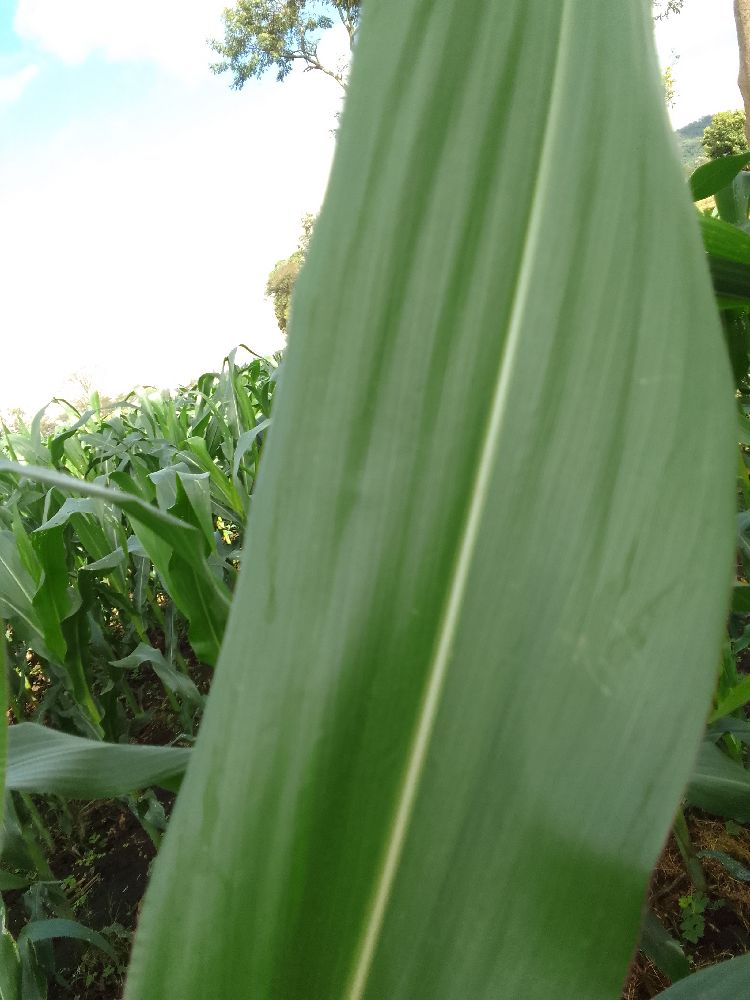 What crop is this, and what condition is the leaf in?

maize, healthy
